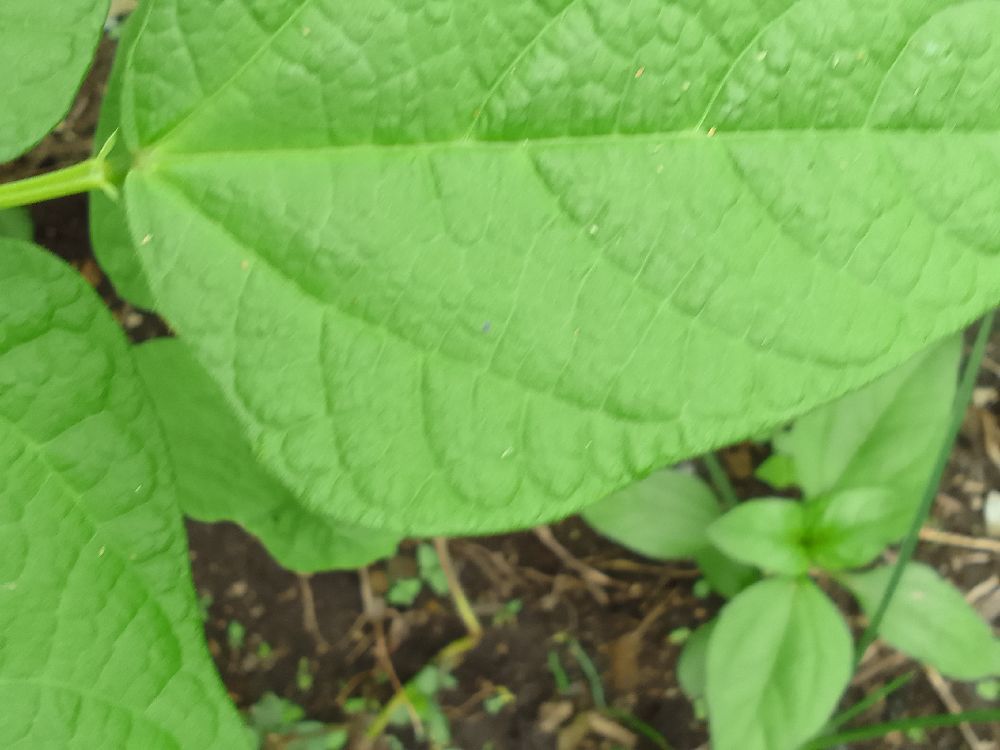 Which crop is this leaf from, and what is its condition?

common bean, healthy
